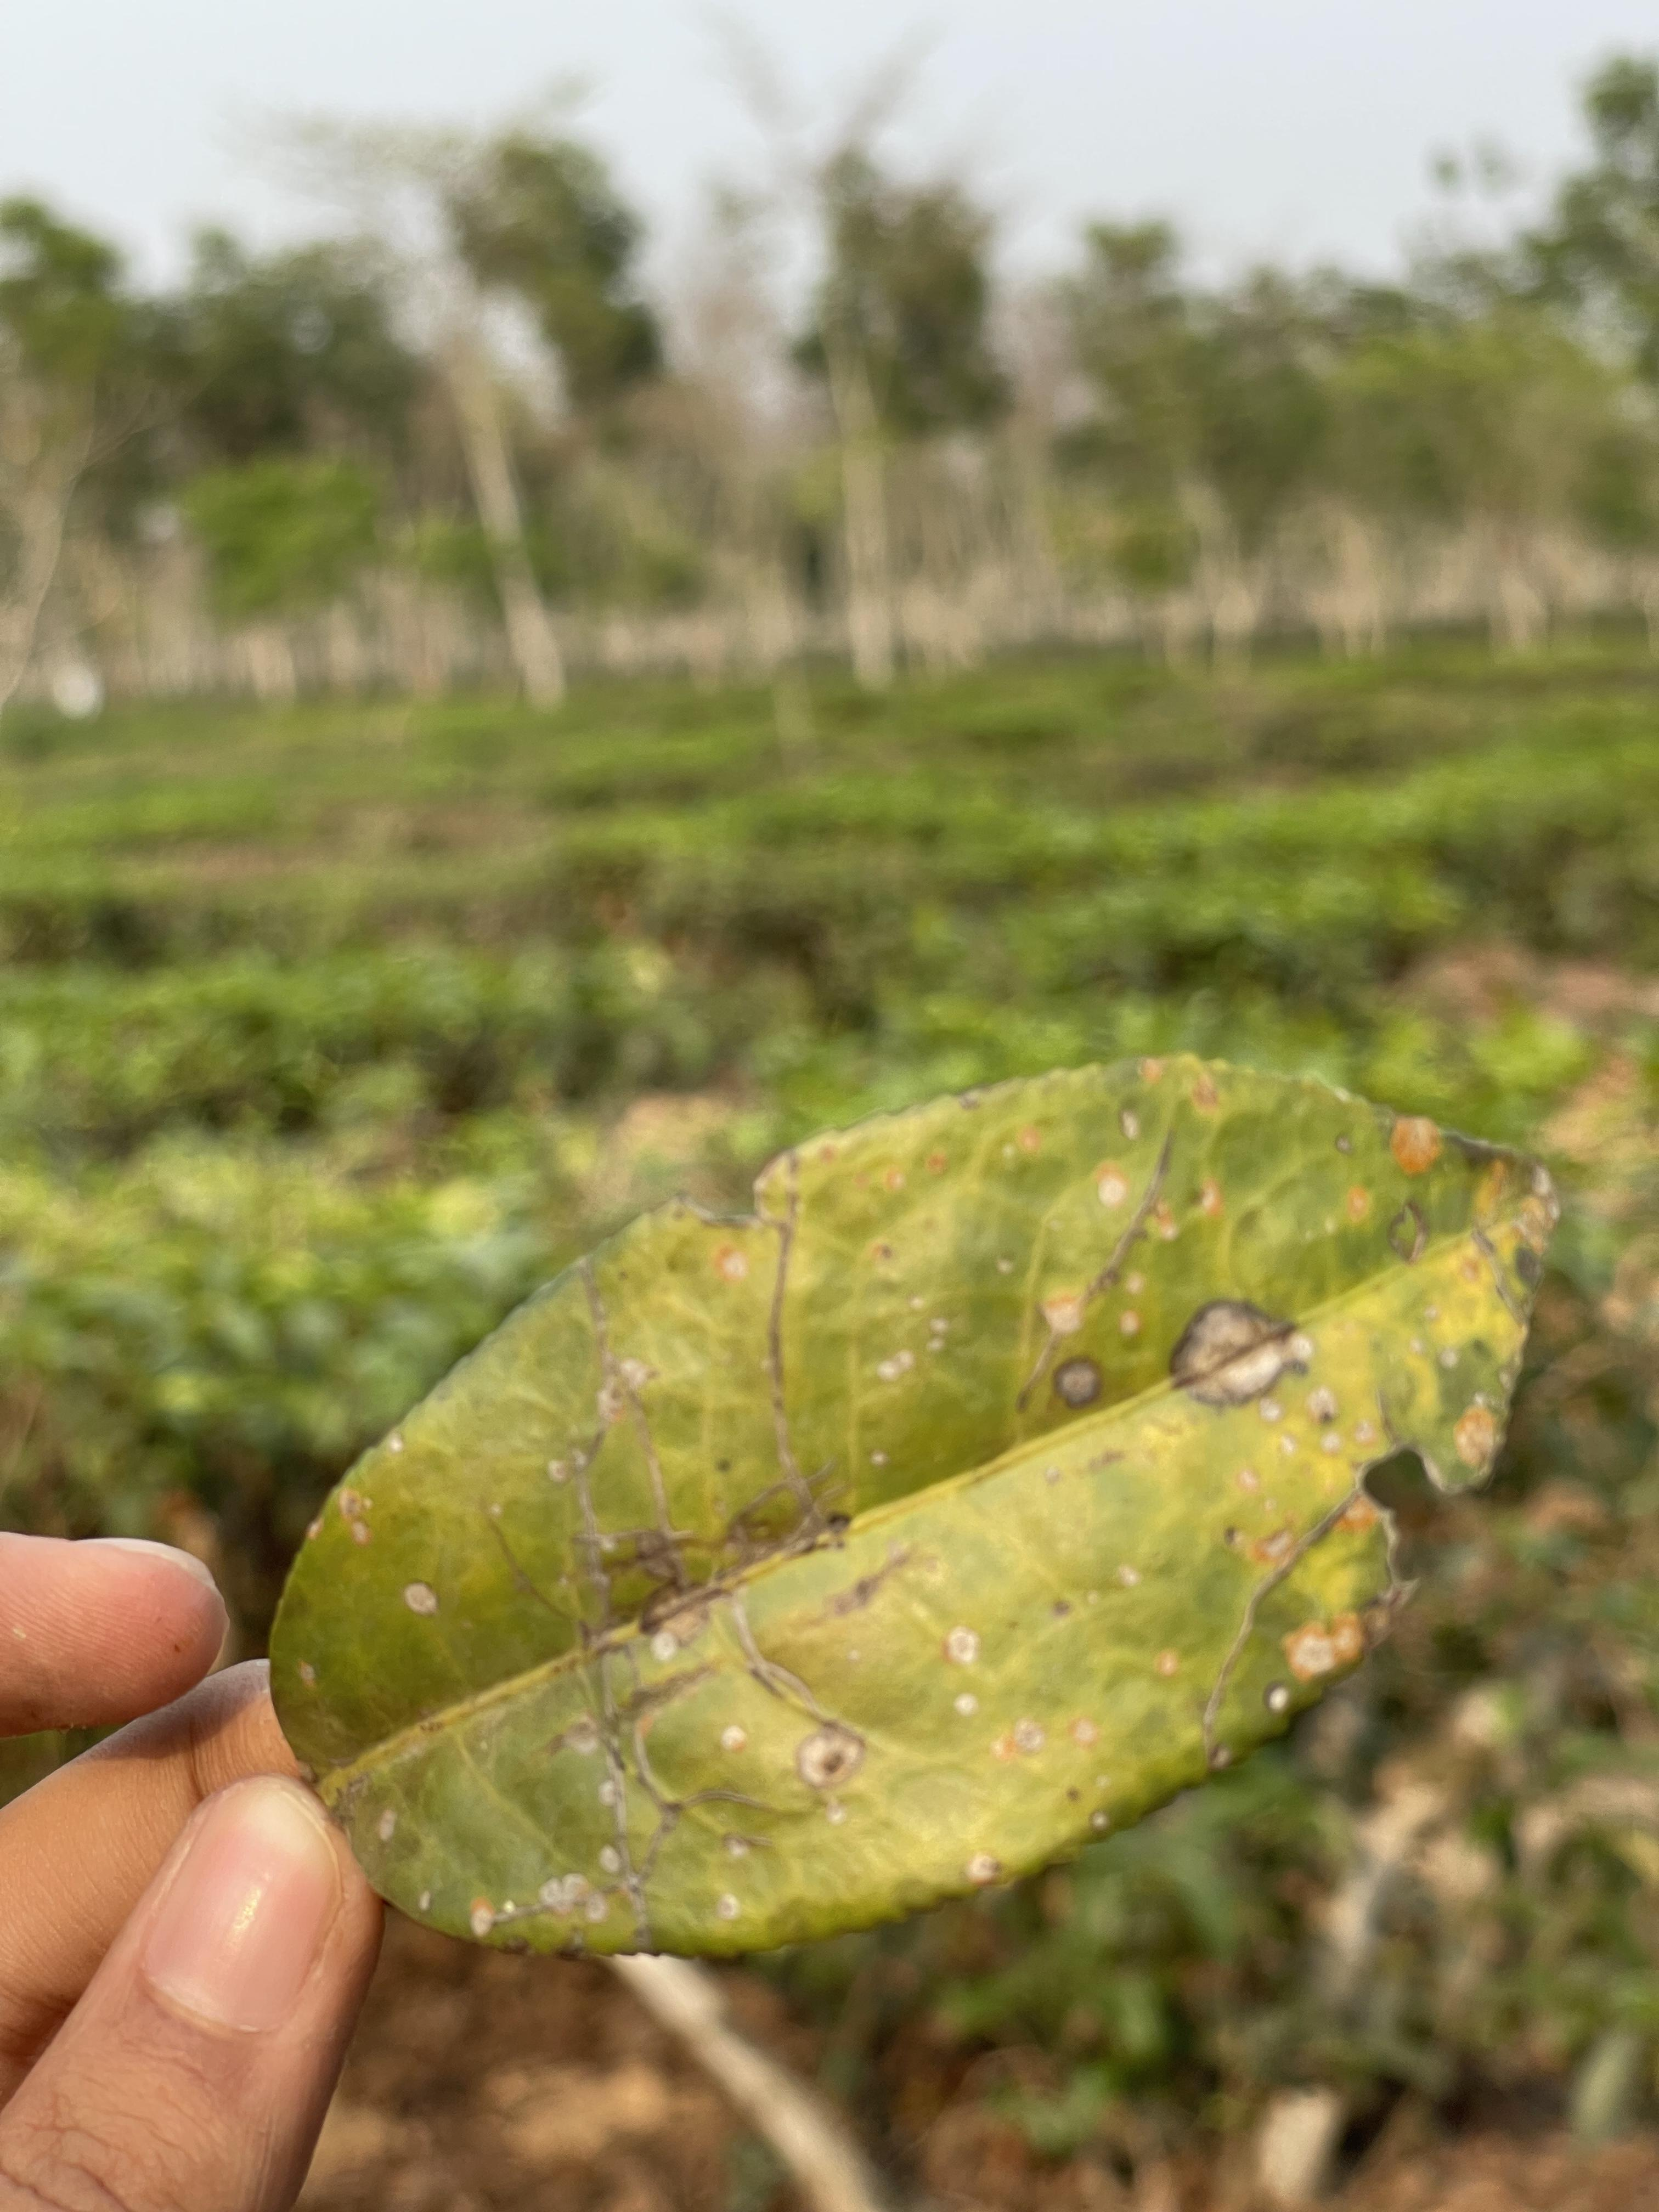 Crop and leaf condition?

tea, red rust
